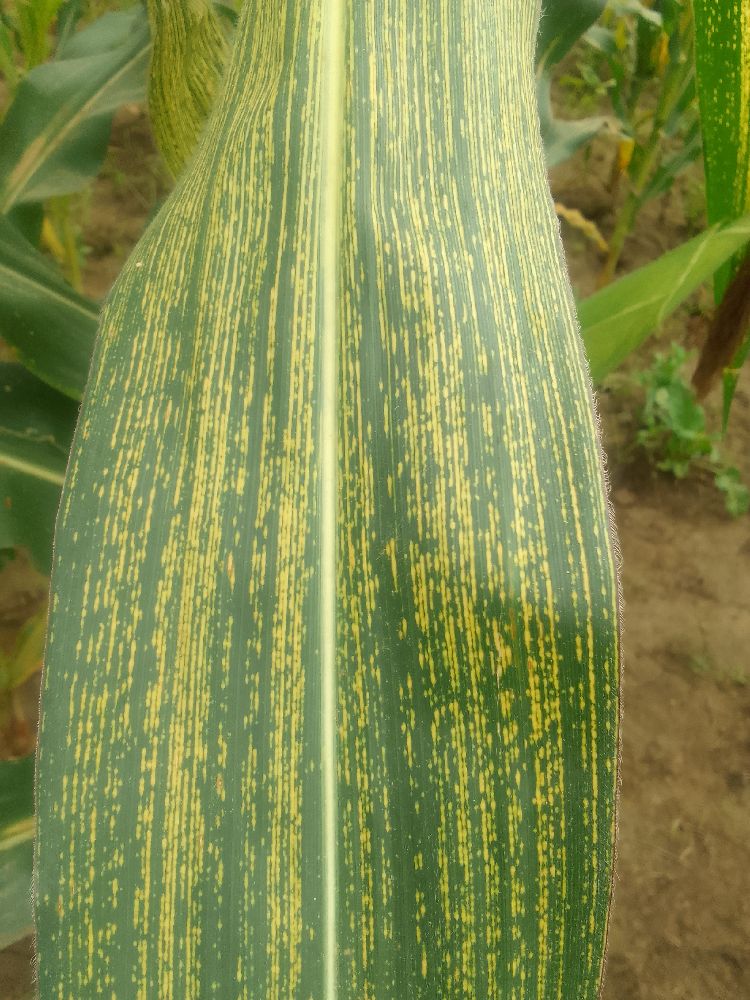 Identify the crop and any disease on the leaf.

maize, maize streak virus
